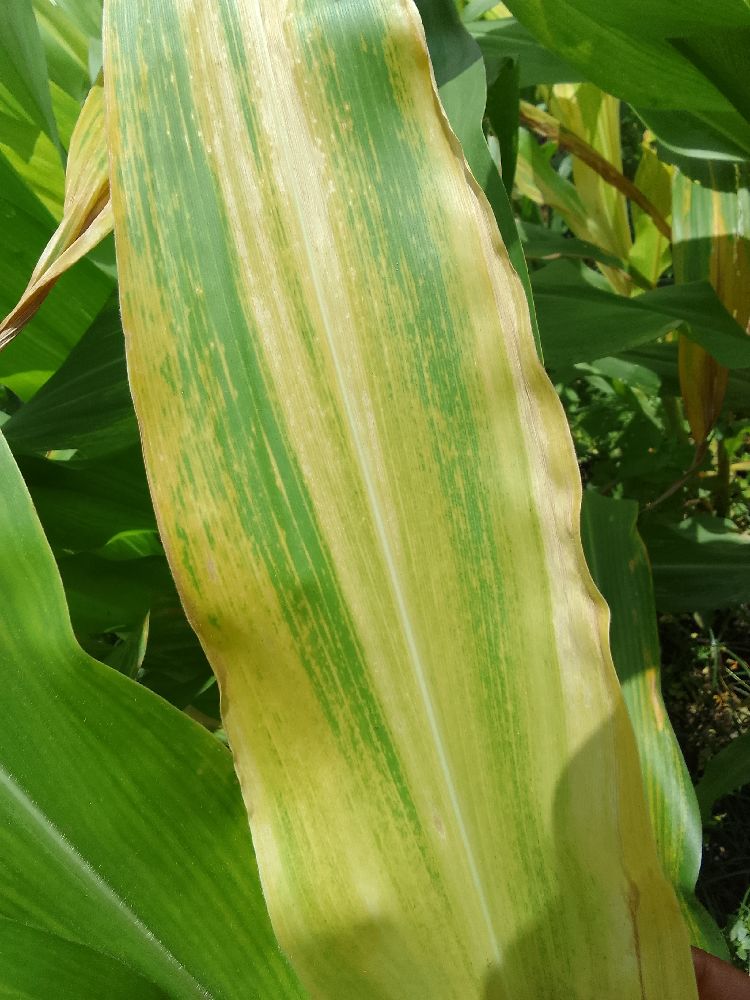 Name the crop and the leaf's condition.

maize, maize lethal necrosis
